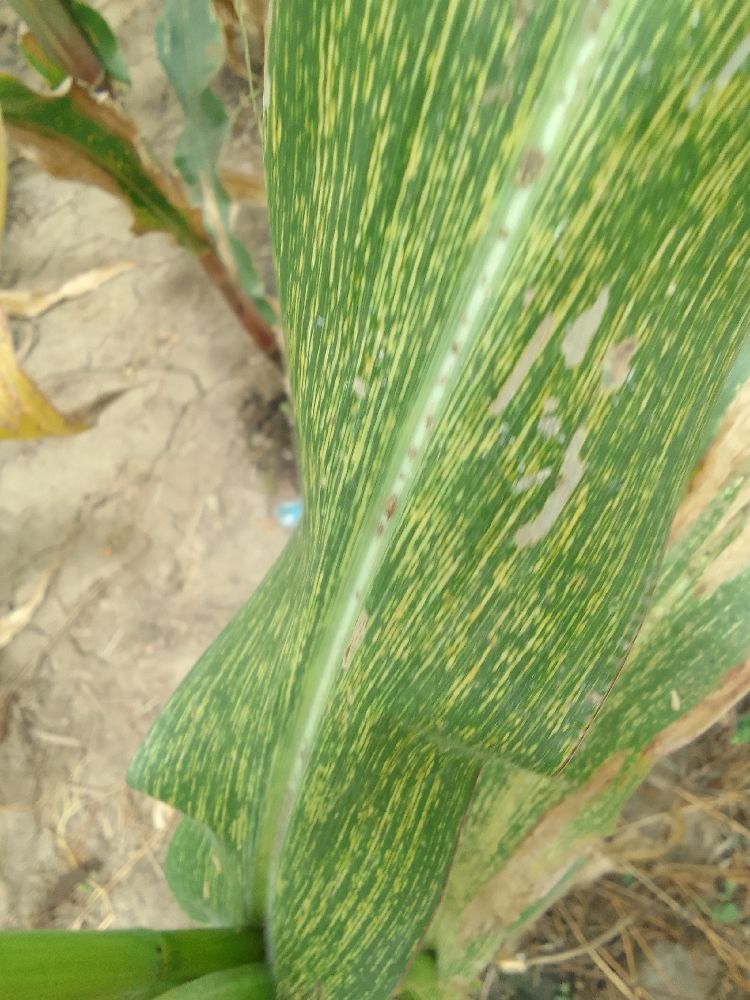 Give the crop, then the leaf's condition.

maize, maize streak virus
